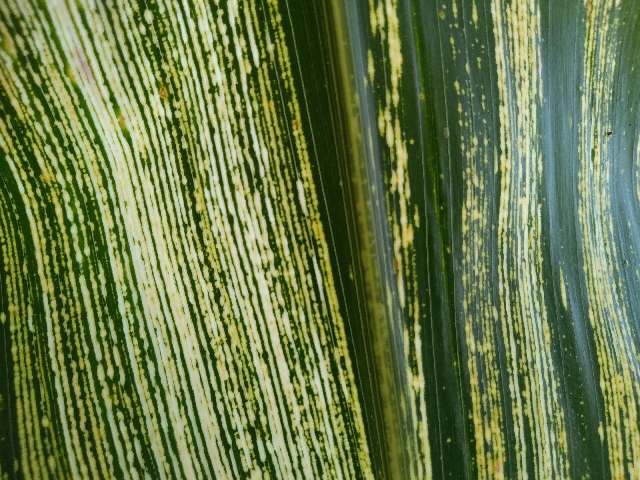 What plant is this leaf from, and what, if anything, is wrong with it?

maize, maize streak virus
